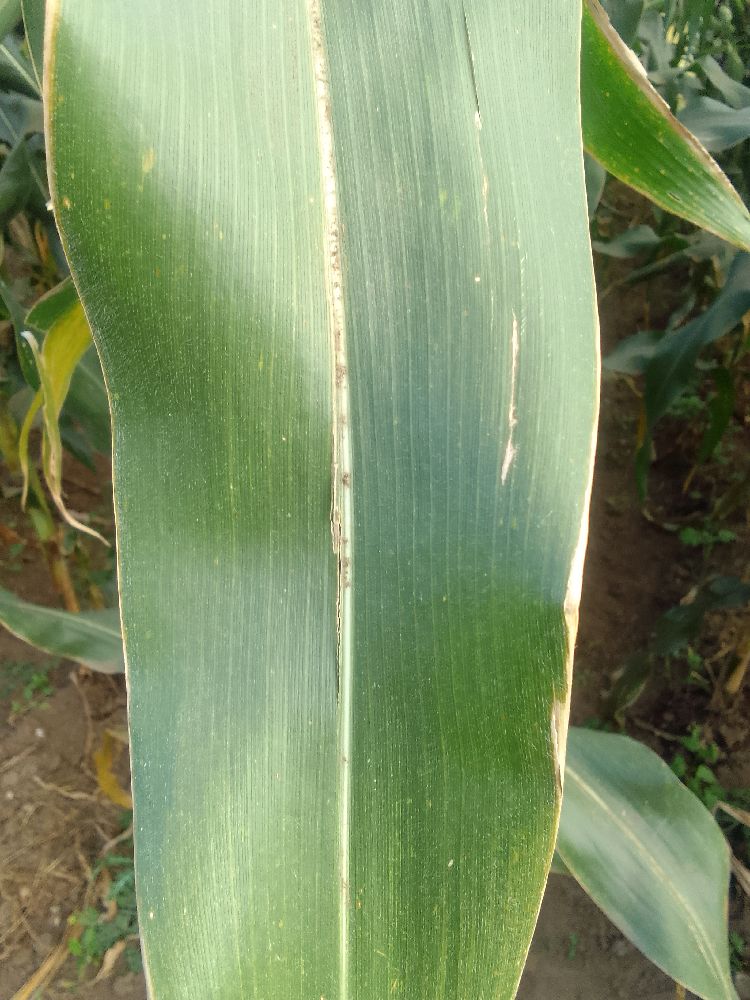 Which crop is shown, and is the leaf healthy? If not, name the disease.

maize, healthy
